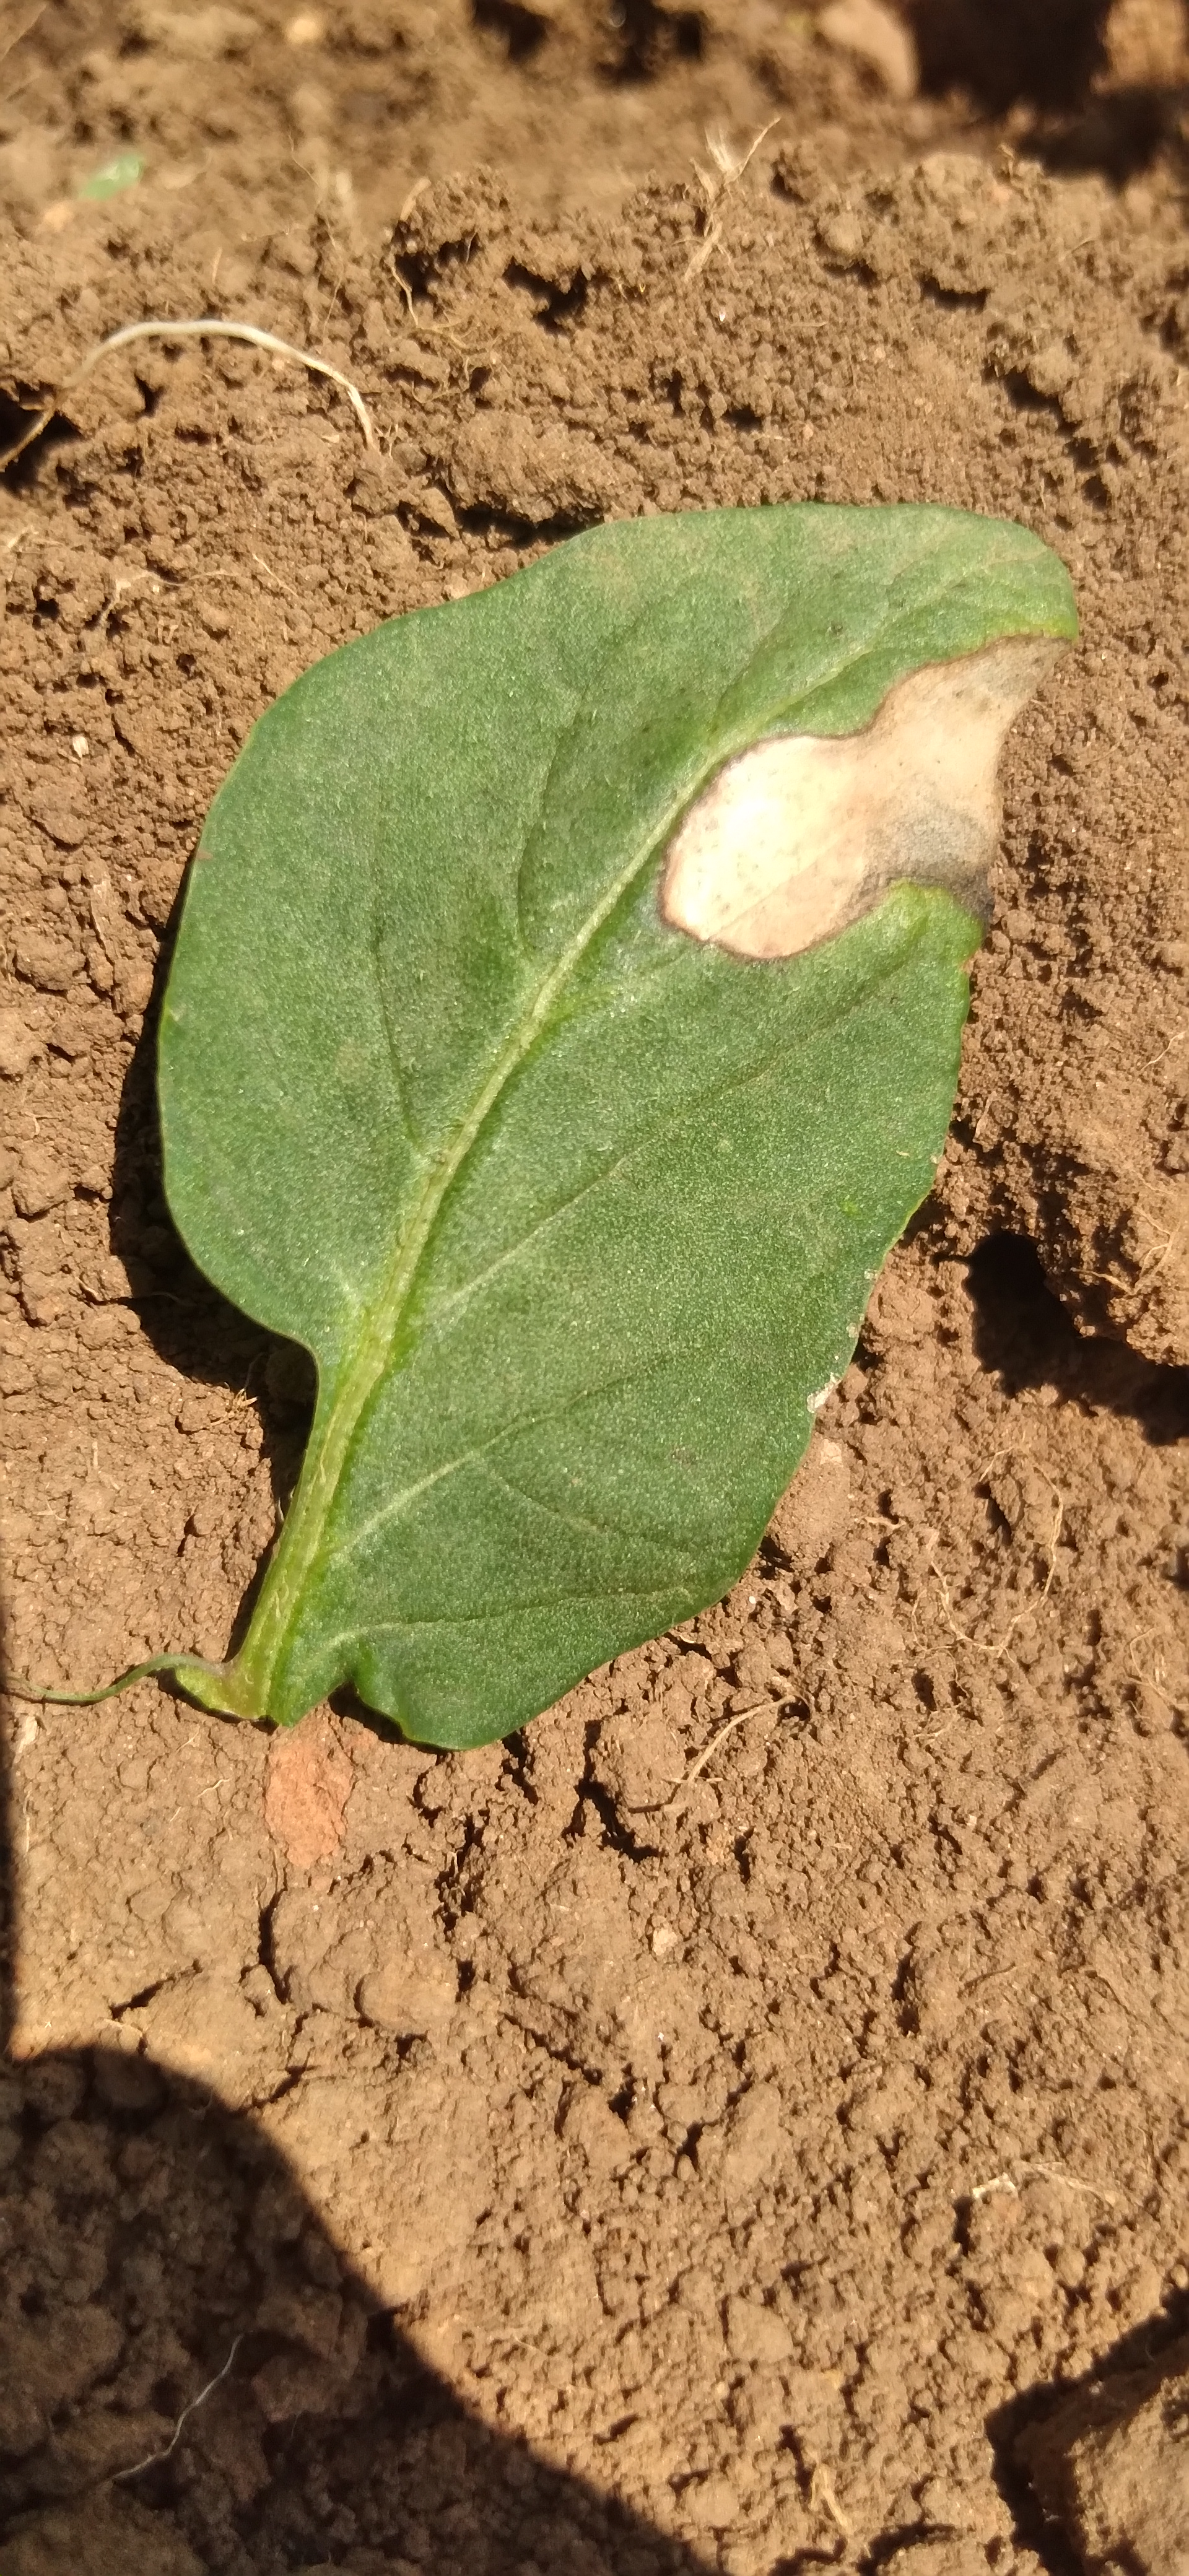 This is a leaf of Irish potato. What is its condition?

early blight
